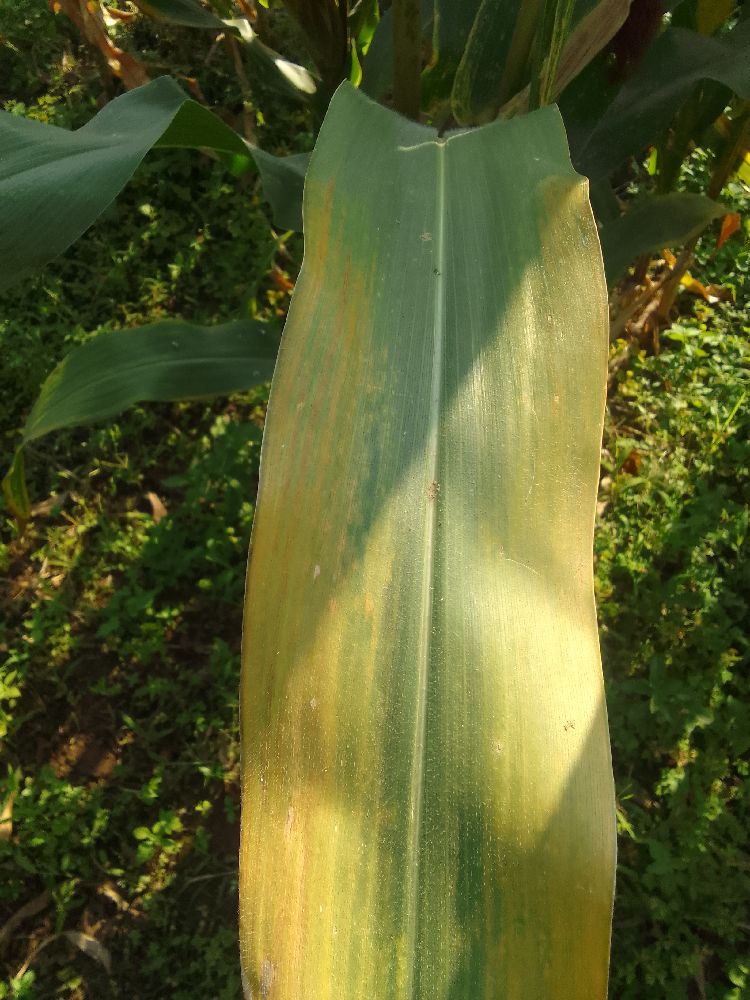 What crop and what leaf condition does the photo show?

maize, maize lethal necrosis
